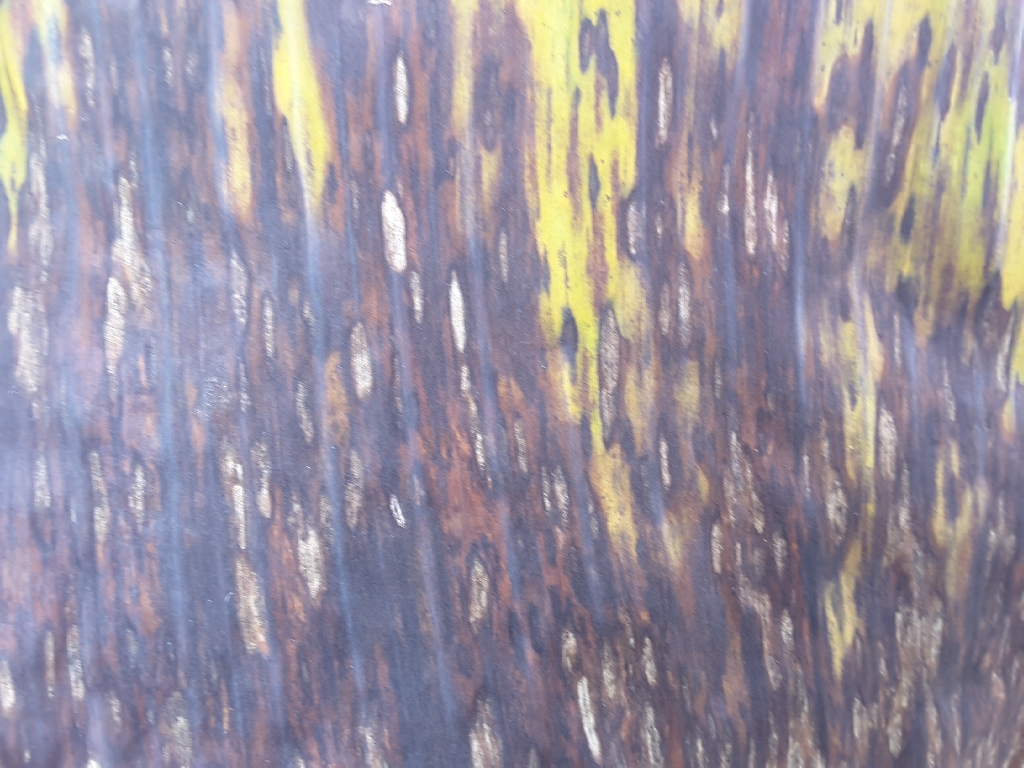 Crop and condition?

banana, black sigatoka
